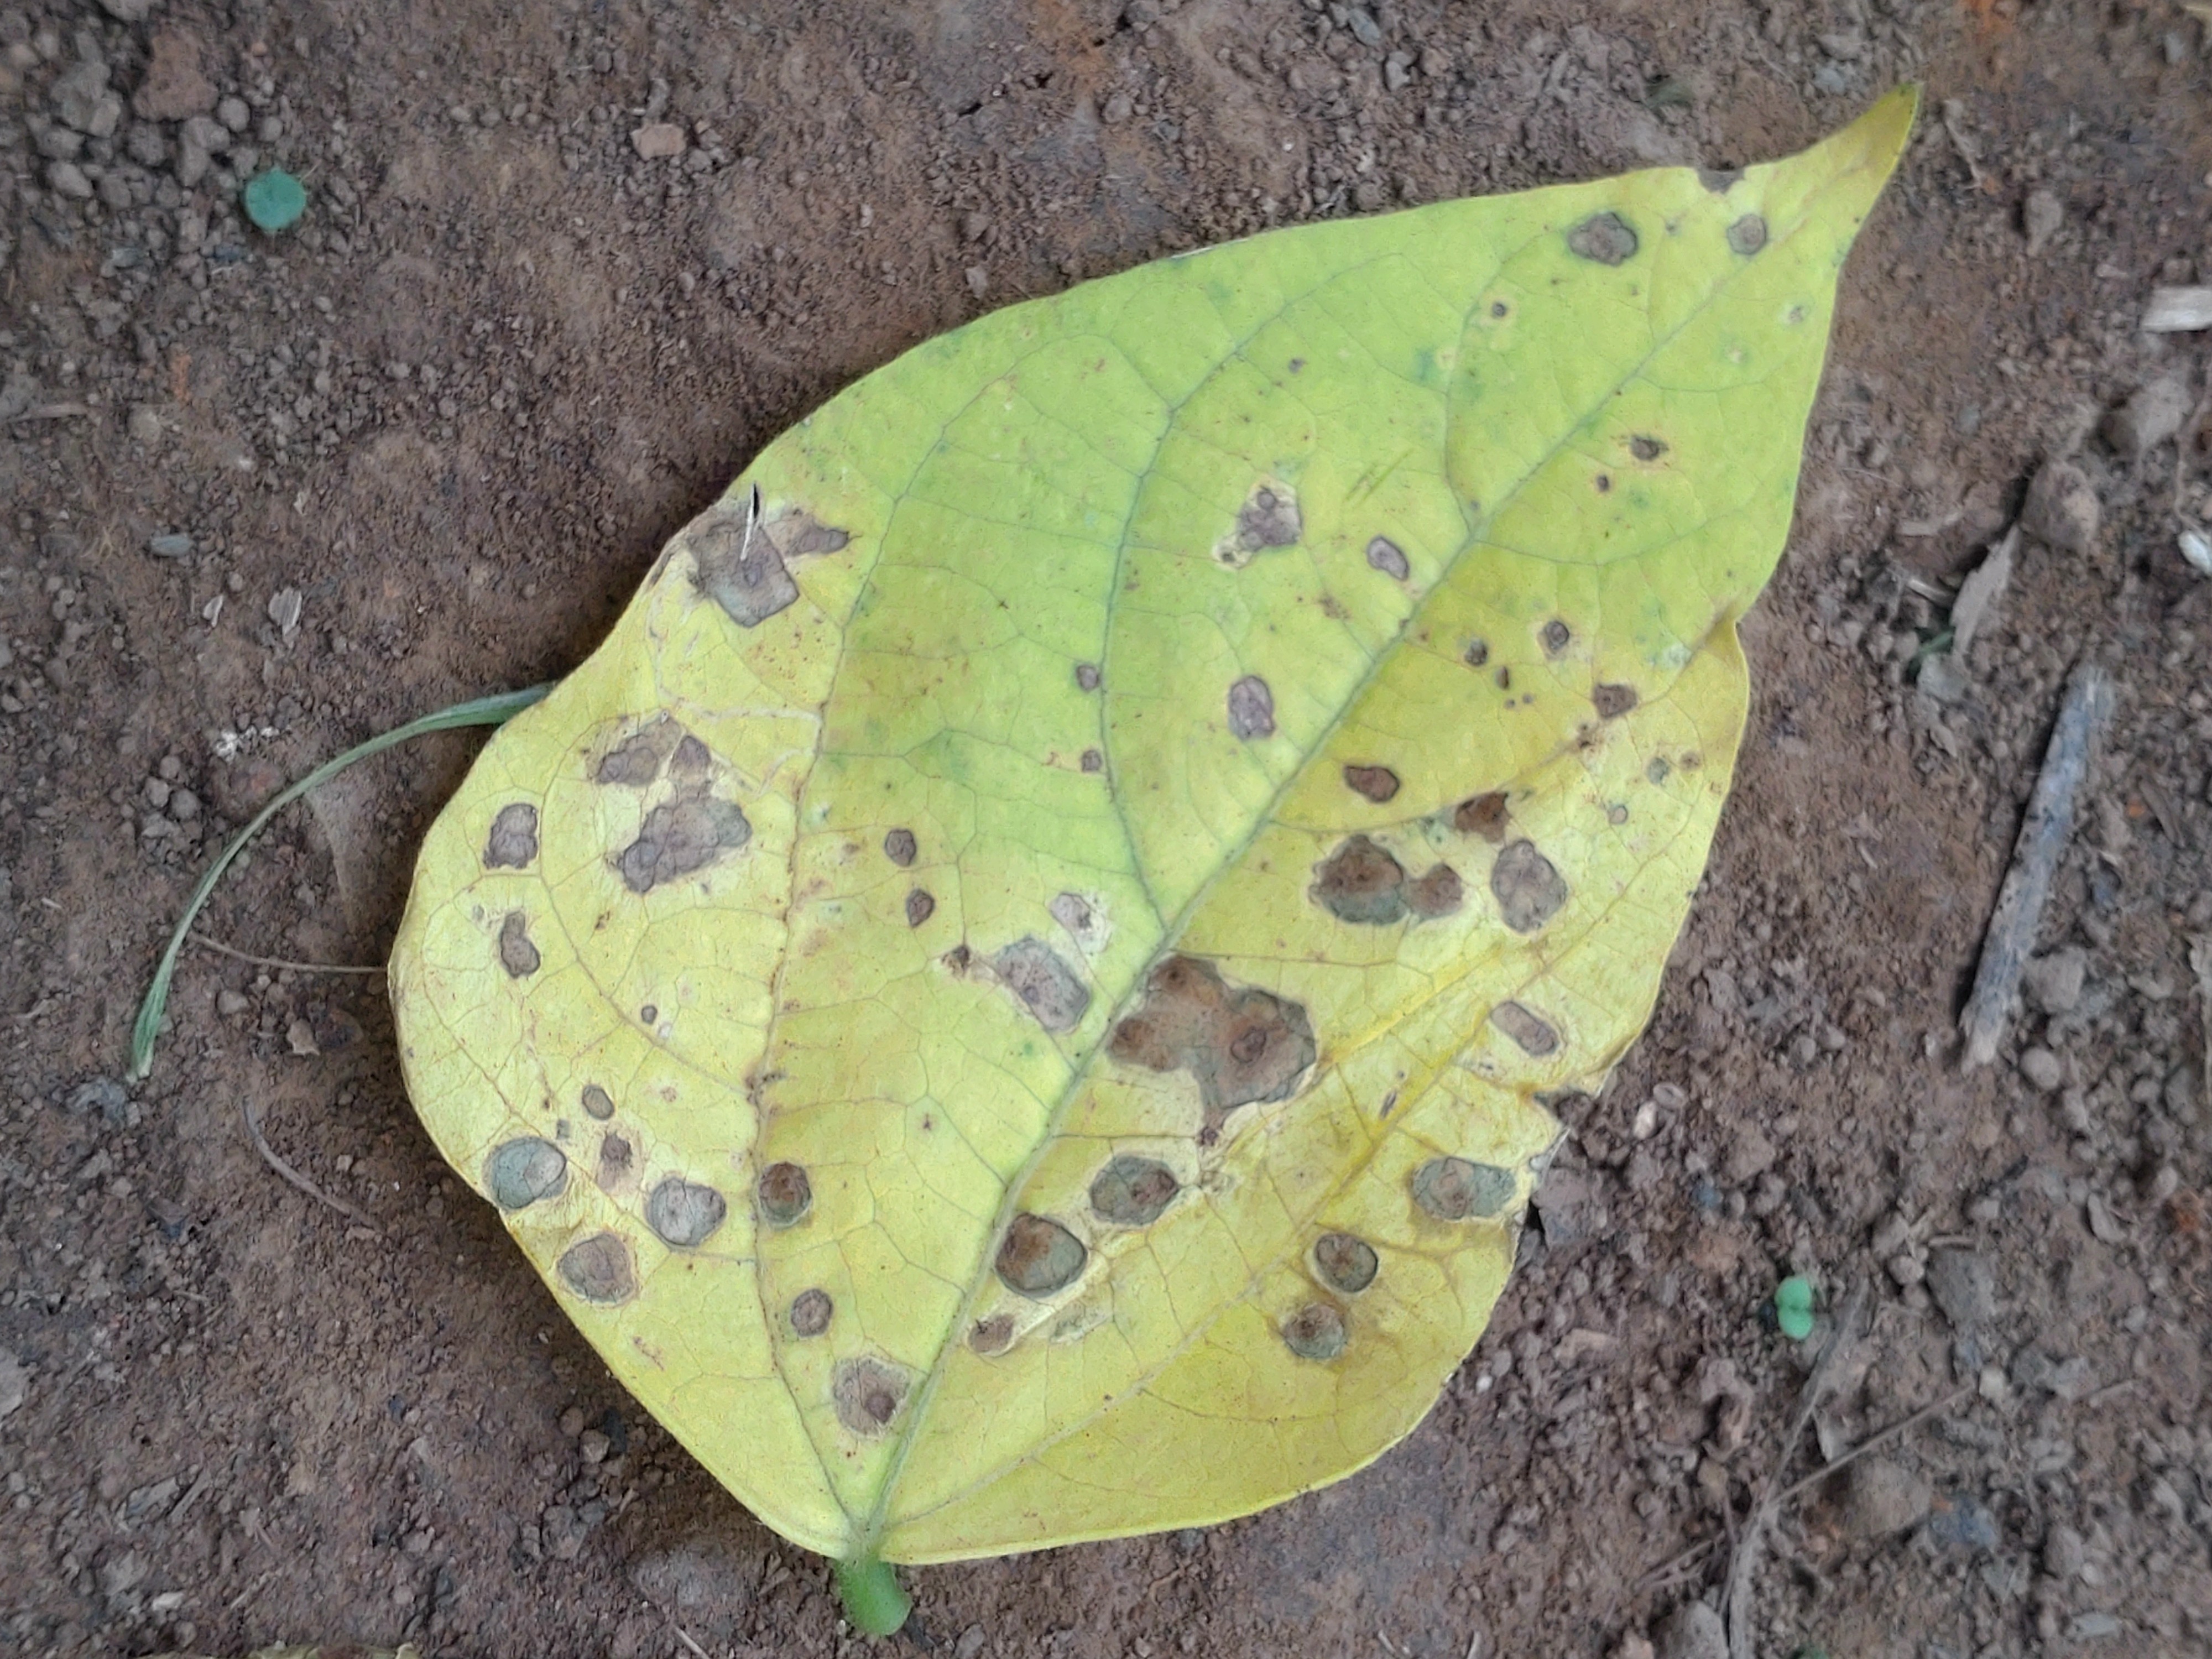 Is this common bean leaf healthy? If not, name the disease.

rust
